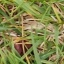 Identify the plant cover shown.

grass
